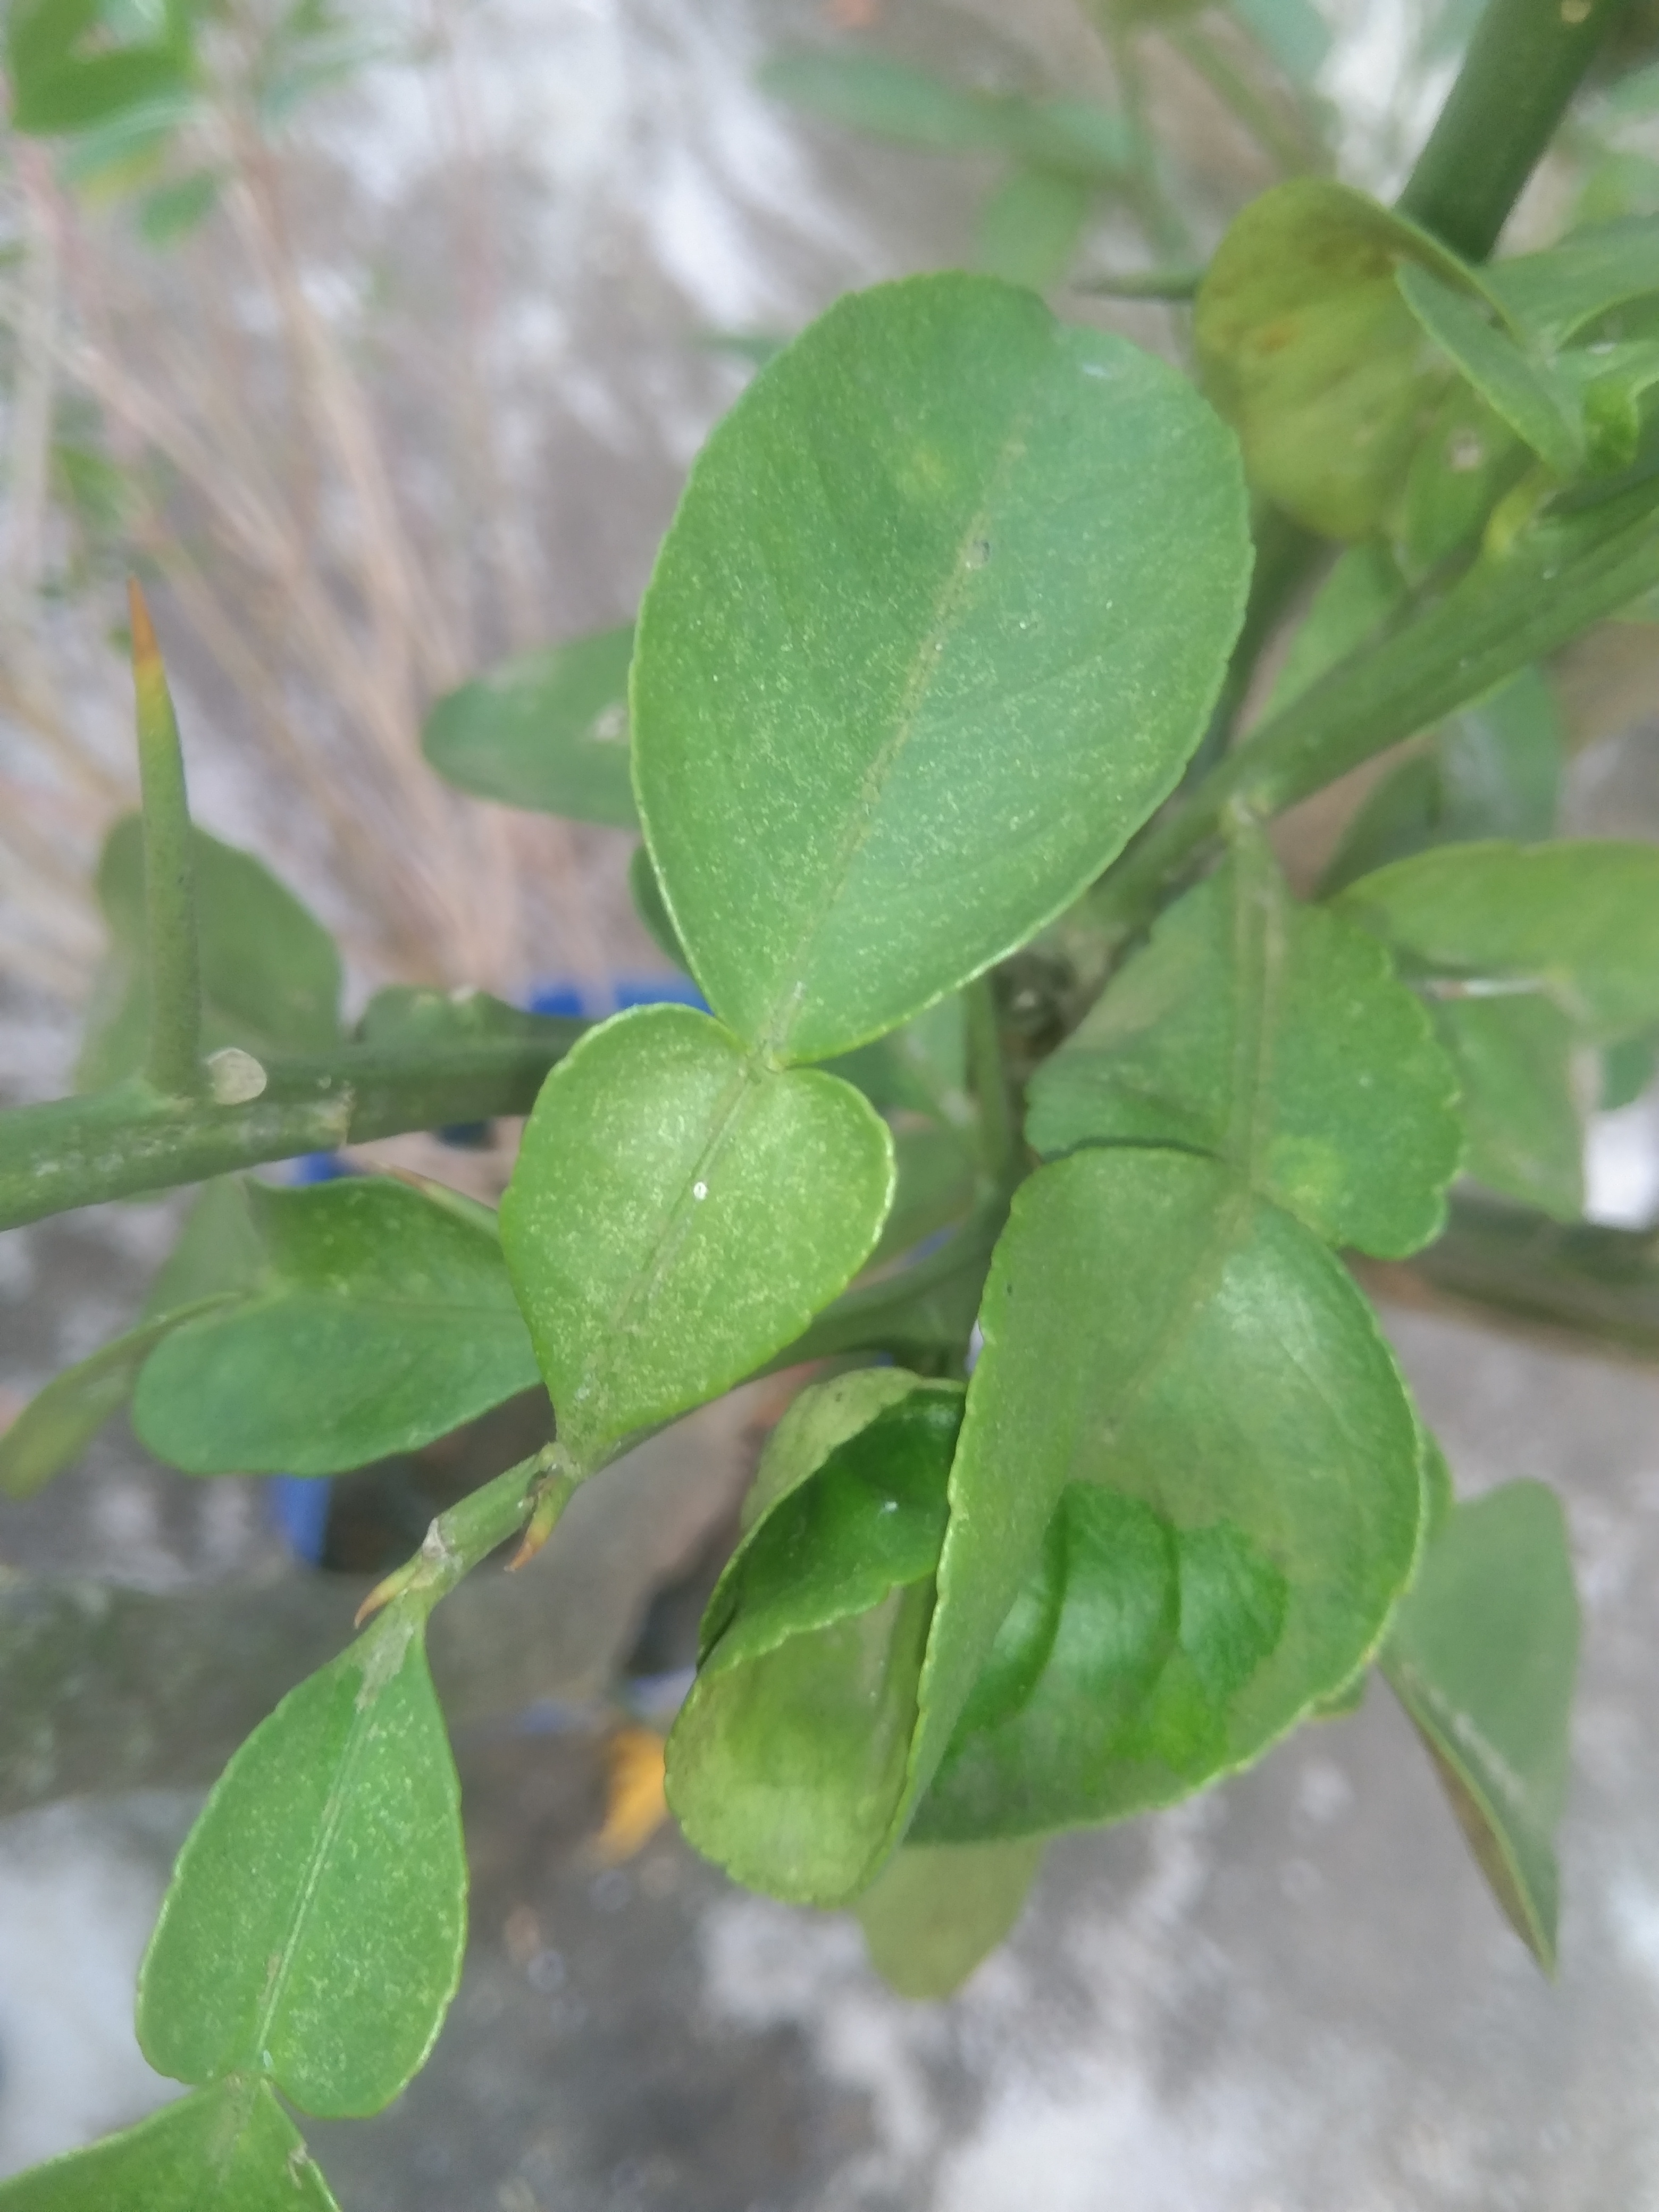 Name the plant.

lemon
